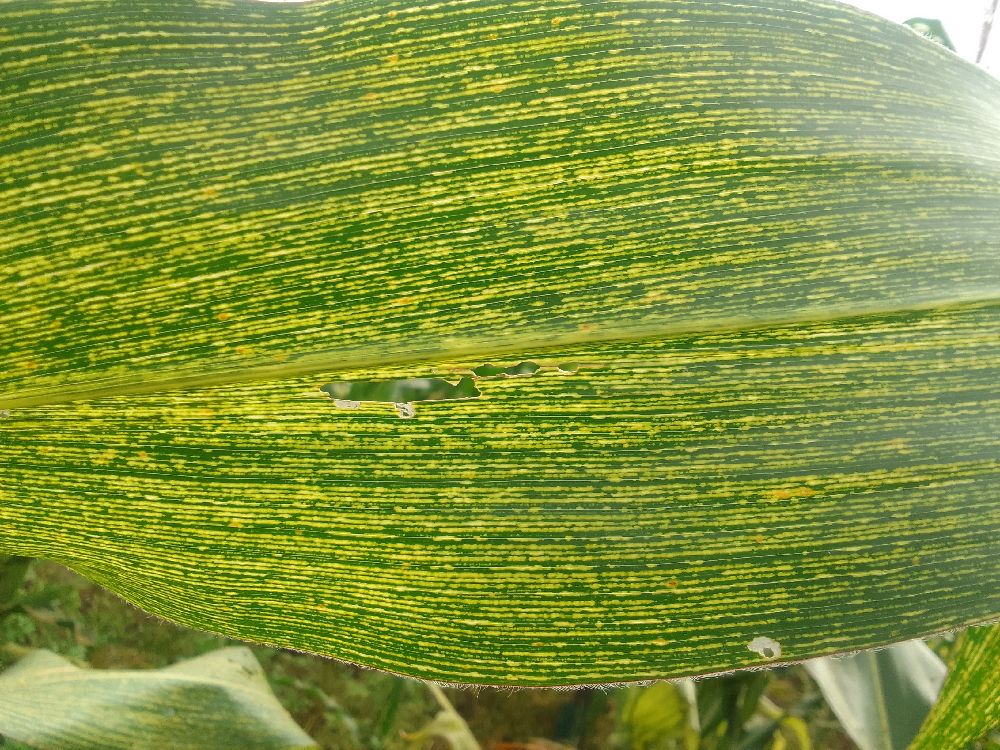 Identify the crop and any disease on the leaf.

maize, maize streak virus
